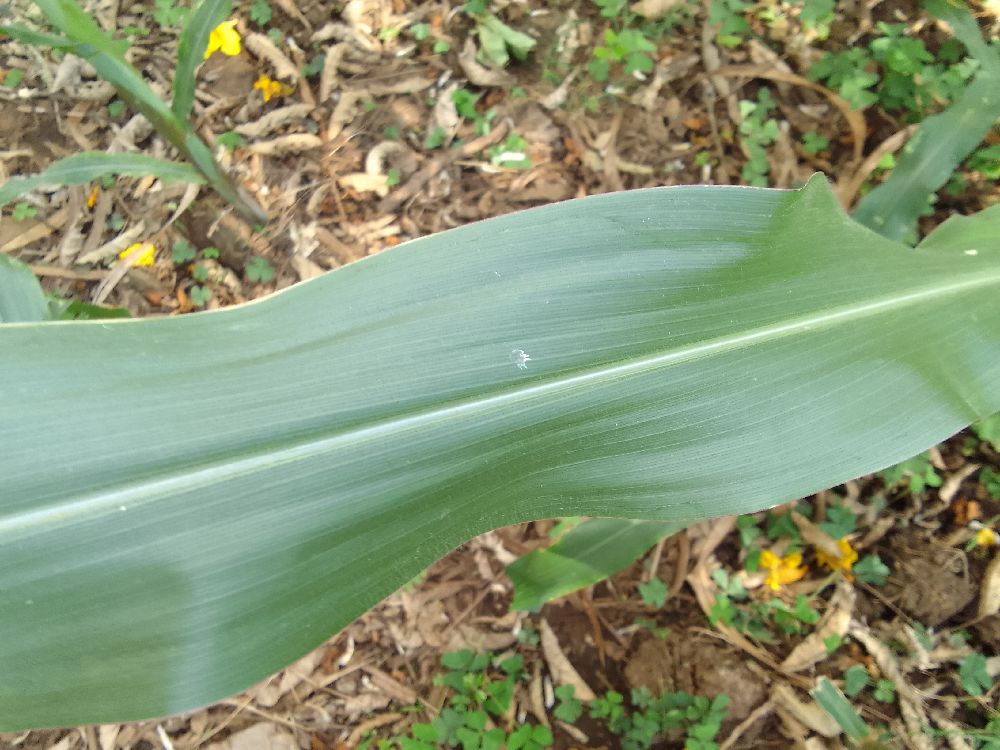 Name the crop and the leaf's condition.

maize, healthy
